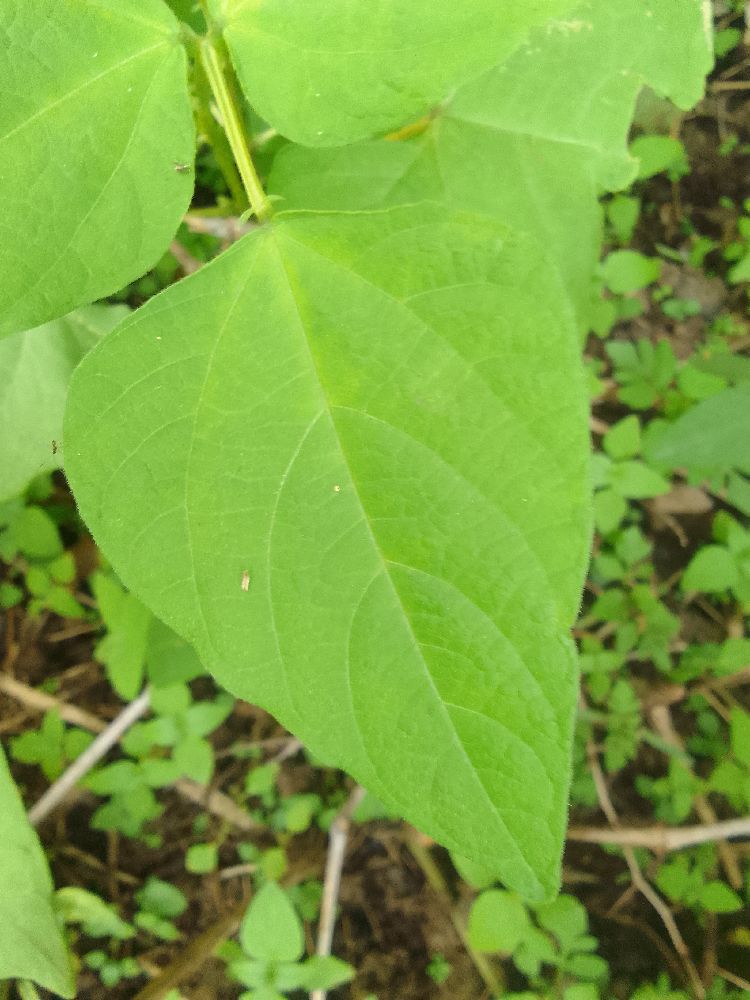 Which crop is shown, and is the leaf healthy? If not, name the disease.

common bean, healthy
